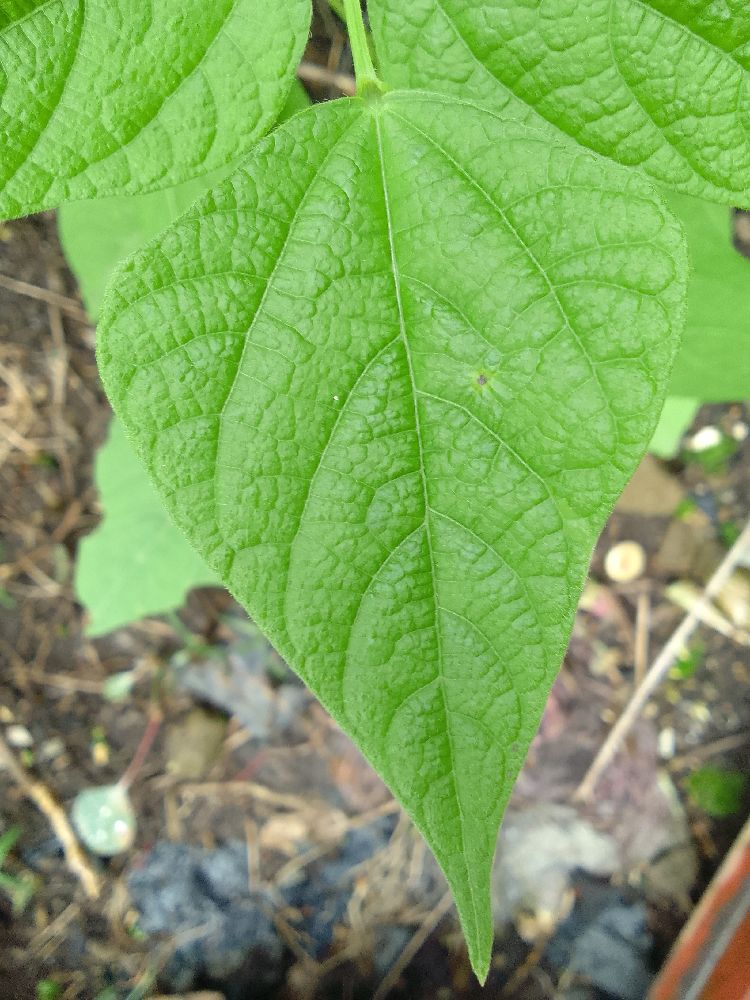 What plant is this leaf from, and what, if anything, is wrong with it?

common bean, healthy
